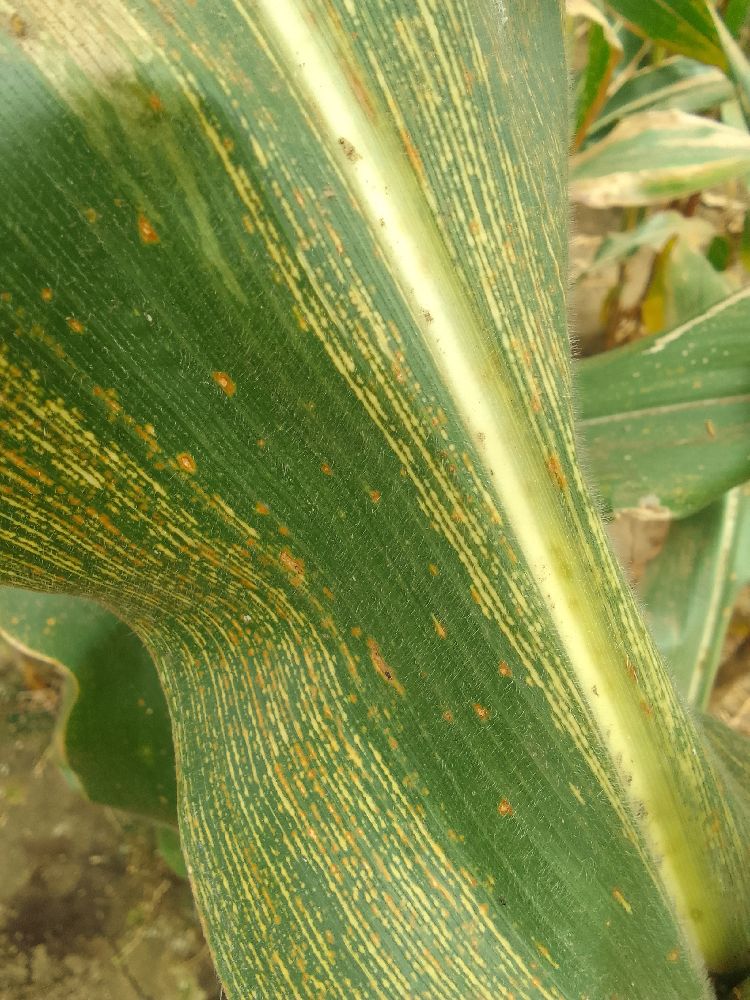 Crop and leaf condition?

maize, maize streak virus
